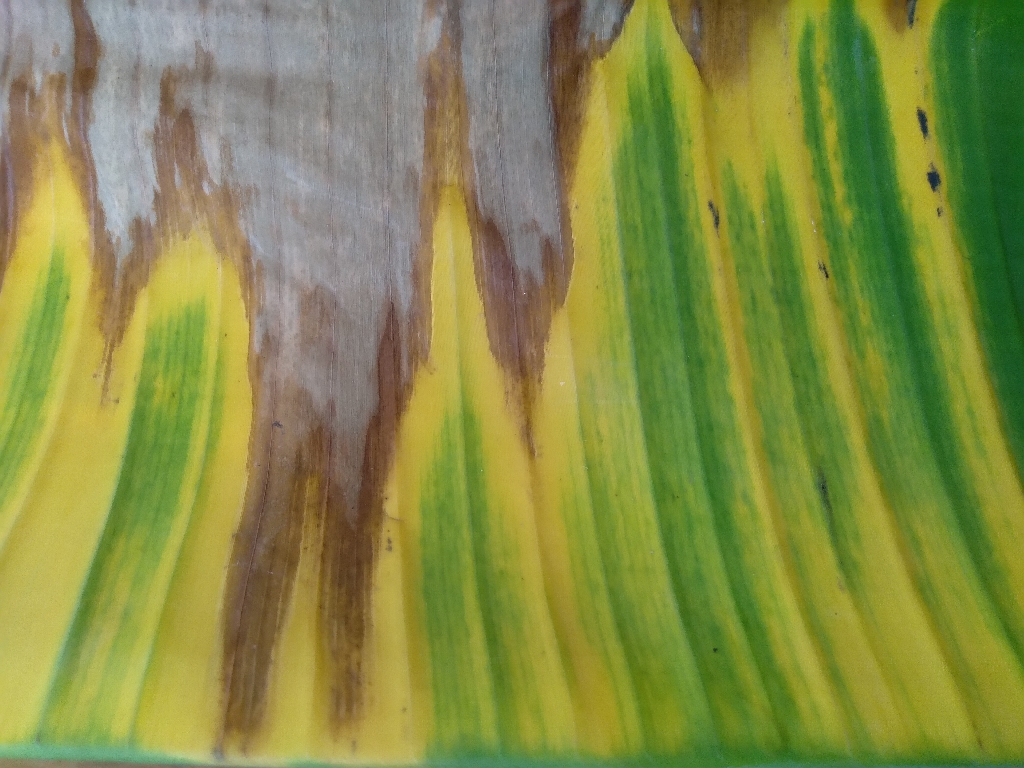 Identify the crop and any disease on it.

banana, fusarium wilt race 1
